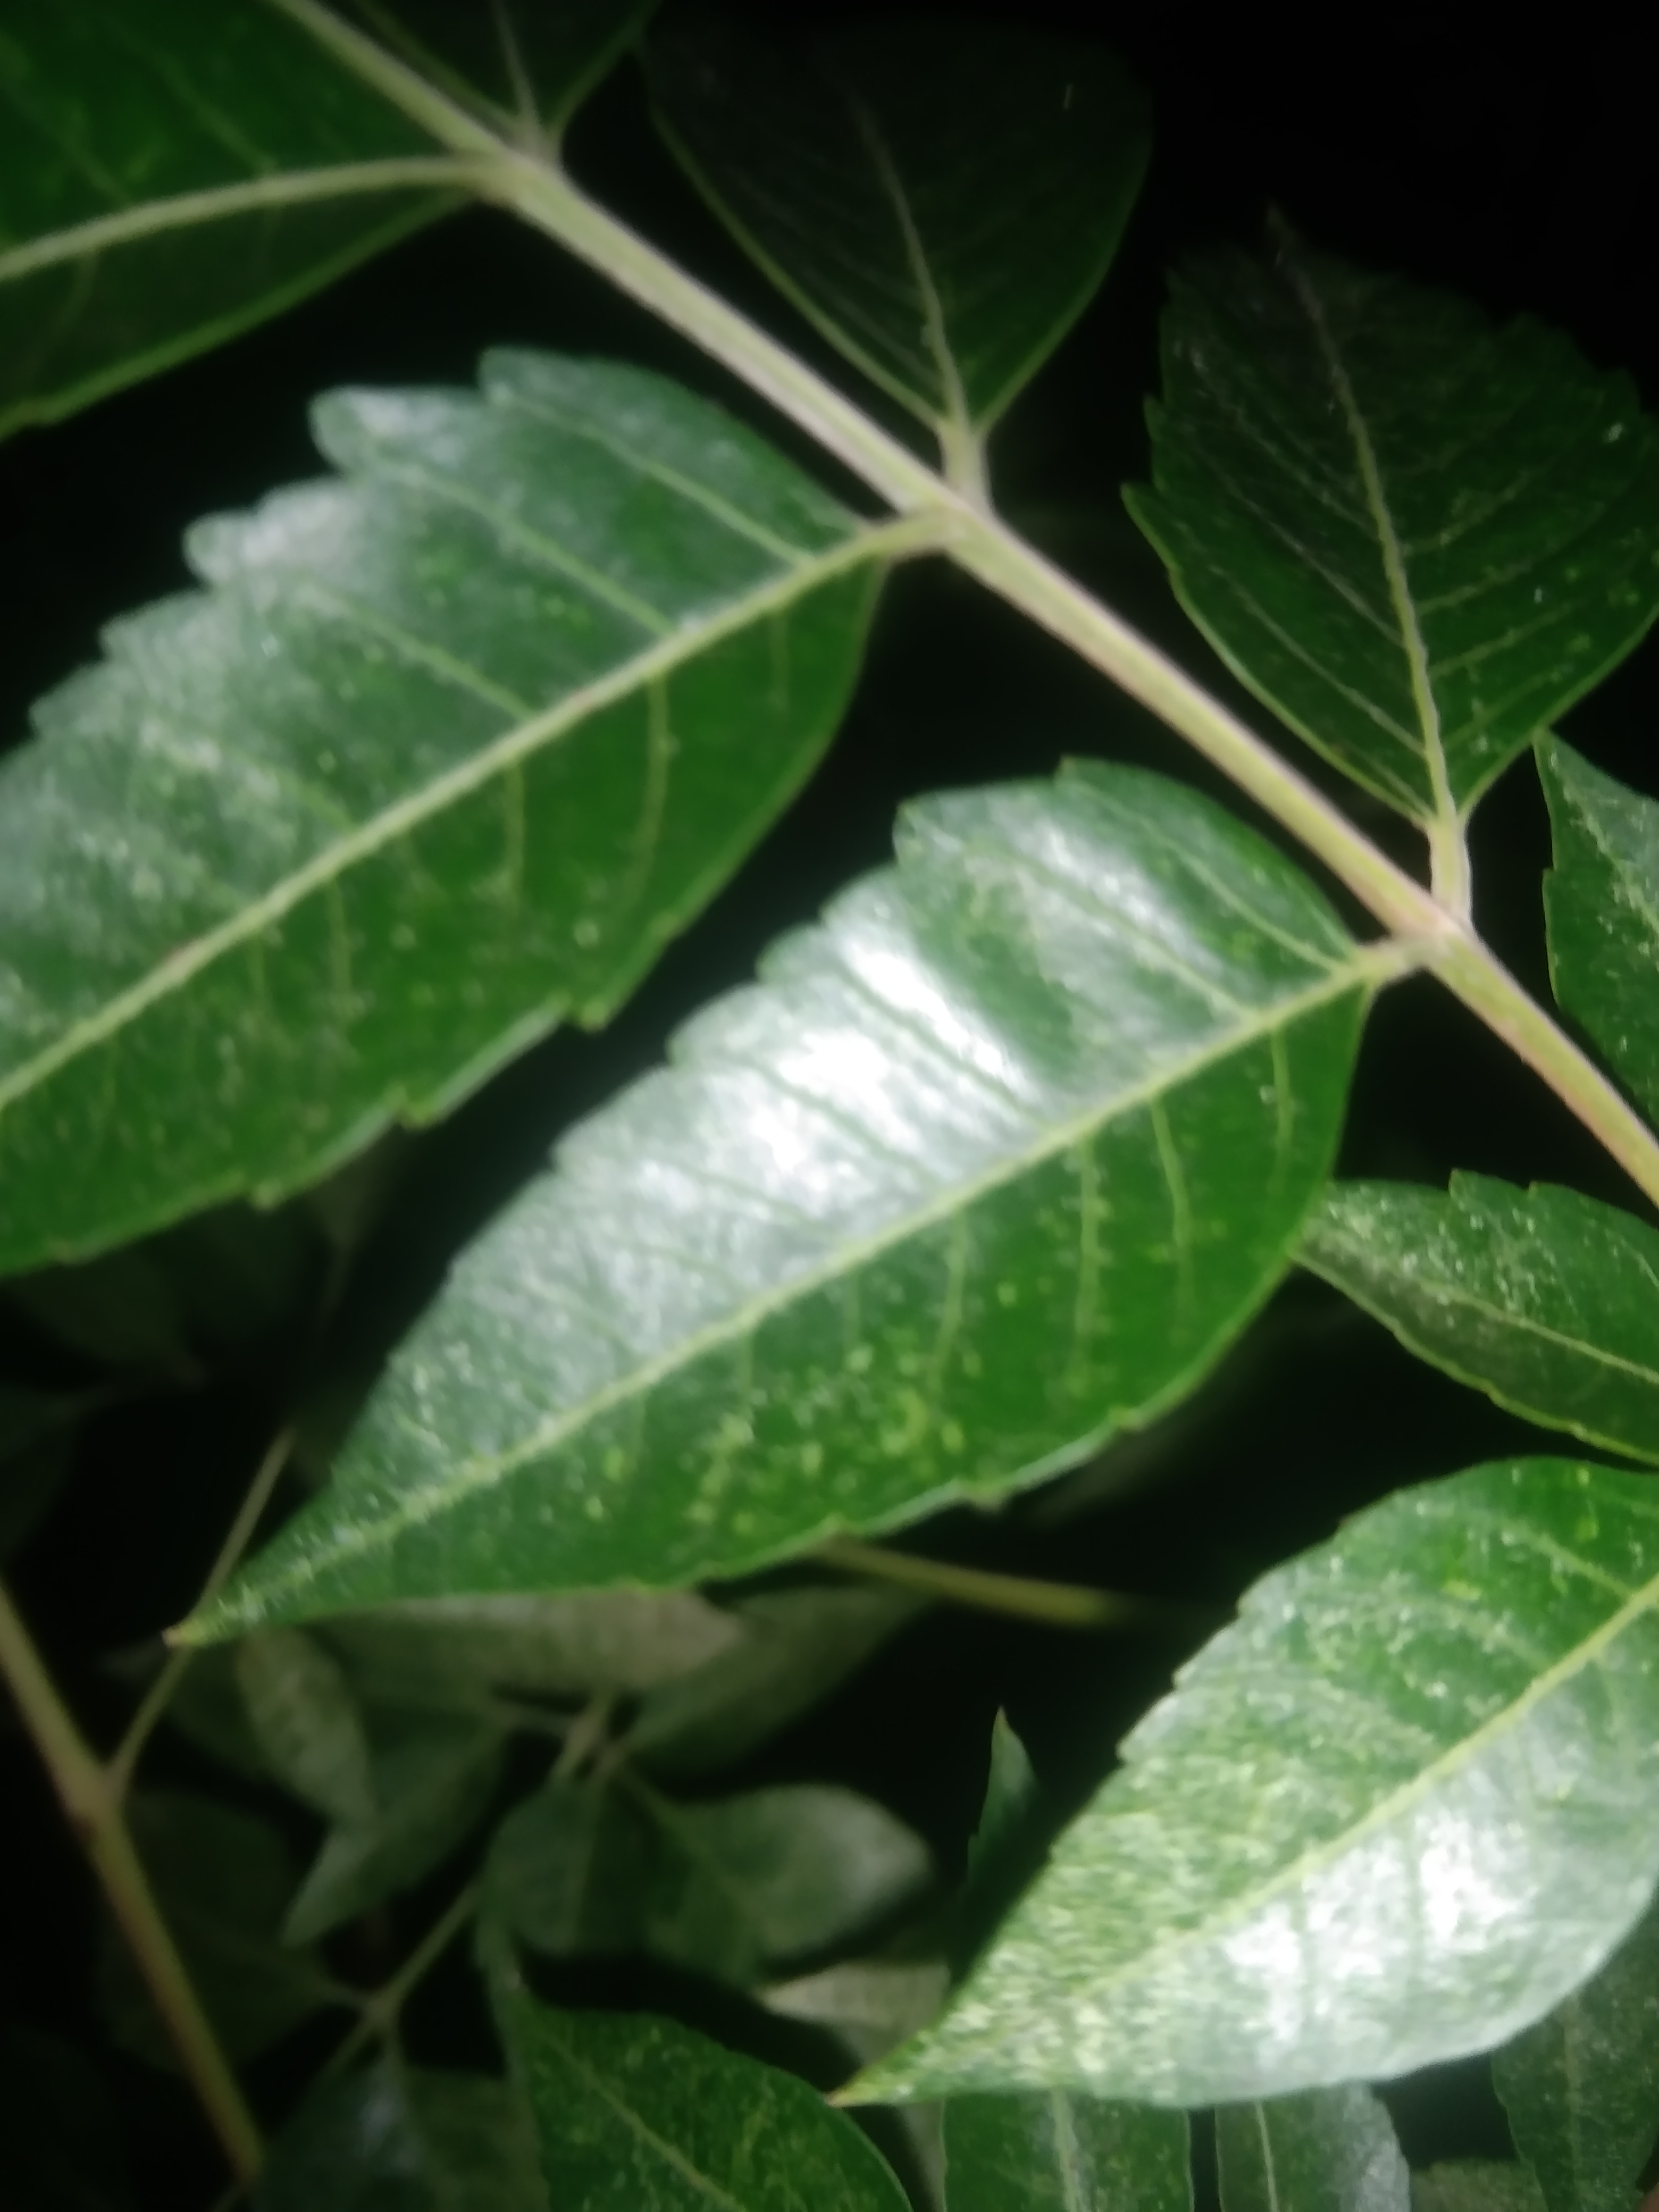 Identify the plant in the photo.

neem
